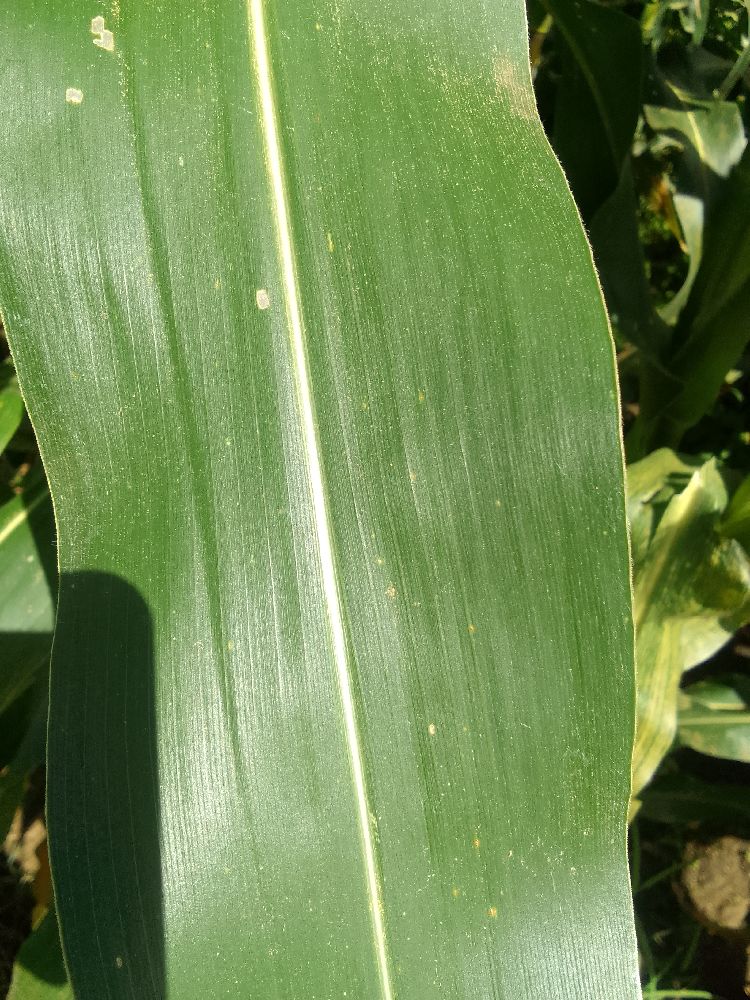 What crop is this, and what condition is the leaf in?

maize, healthy
